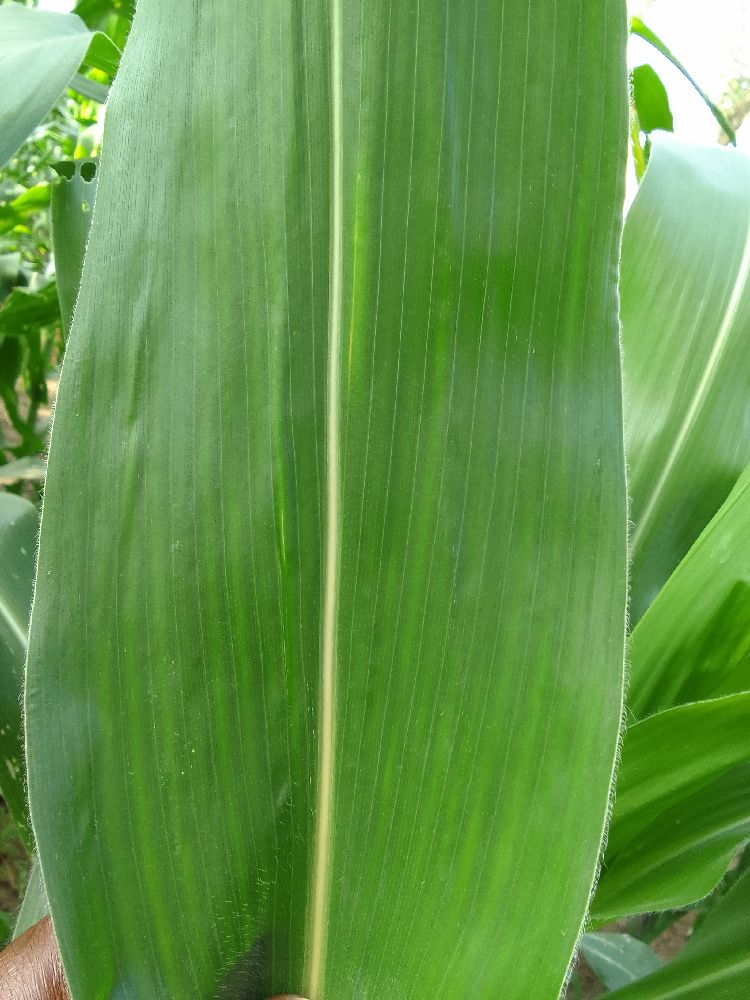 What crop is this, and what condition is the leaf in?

maize, healthy
